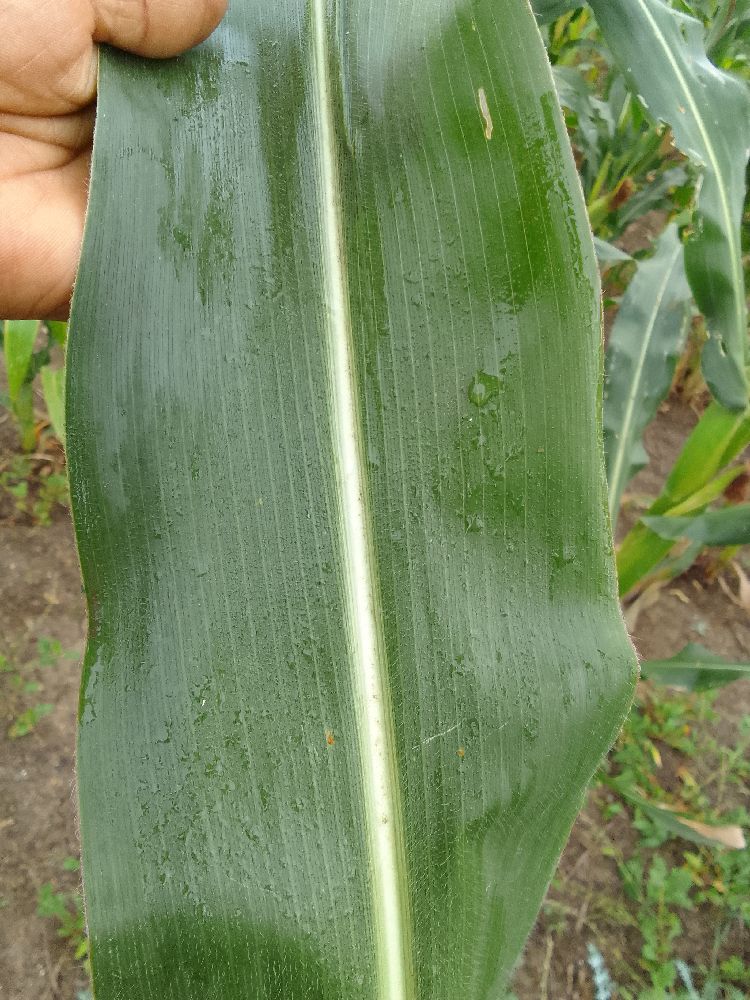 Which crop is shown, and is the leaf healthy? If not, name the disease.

maize, healthy
